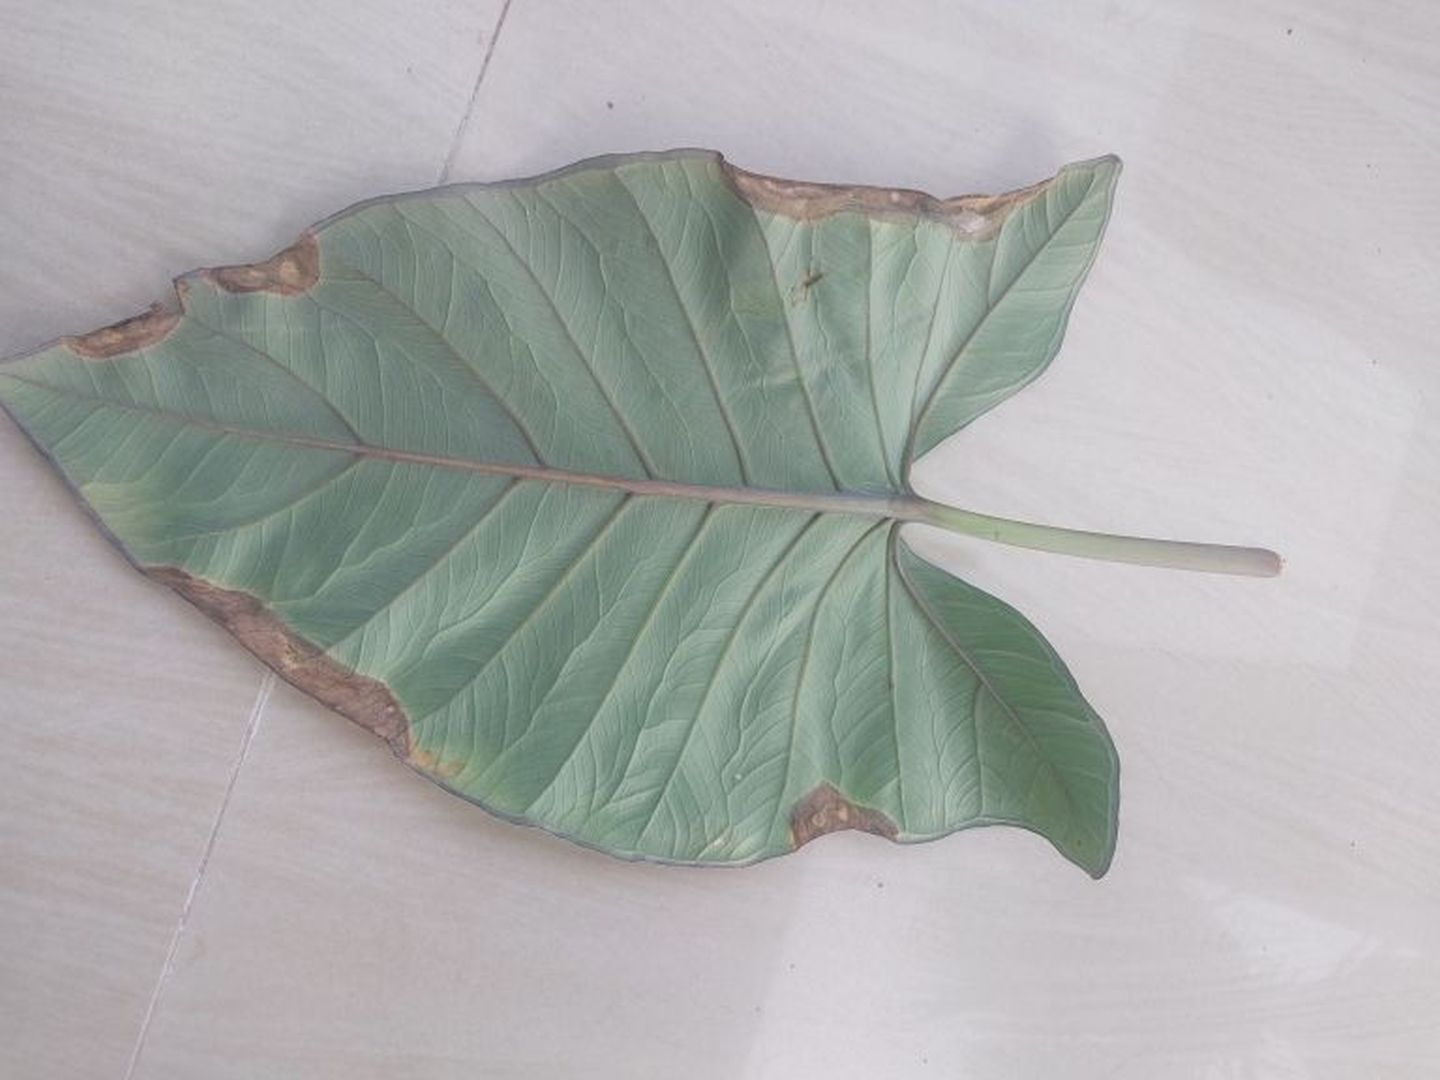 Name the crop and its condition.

taro, leaf blight
